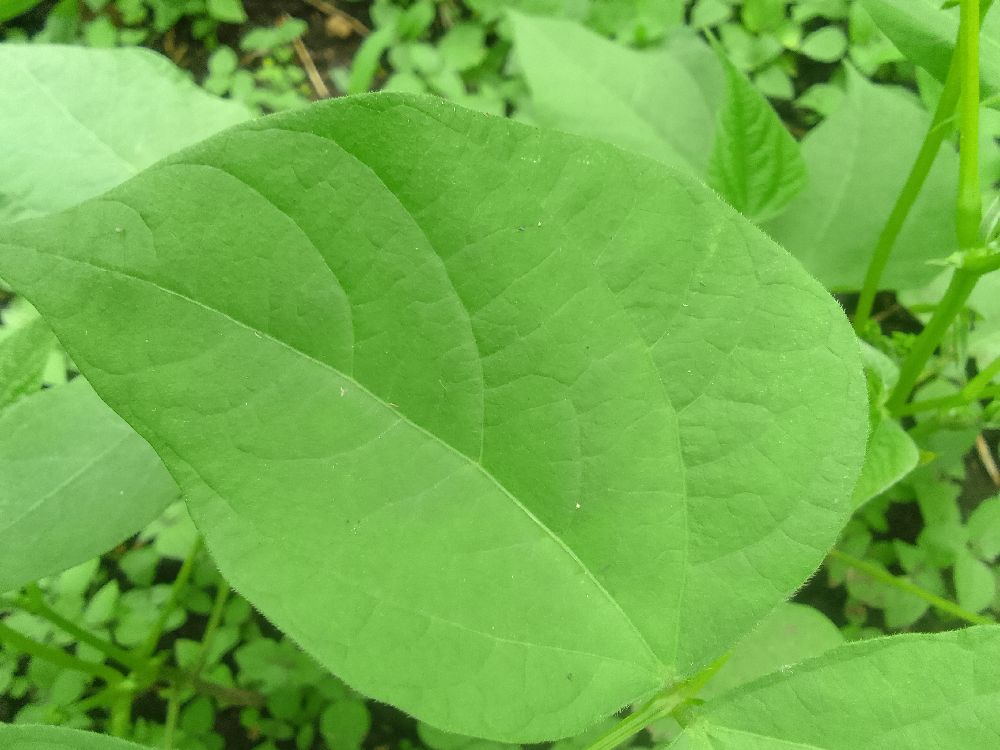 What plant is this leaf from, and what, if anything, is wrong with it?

common bean, healthy
